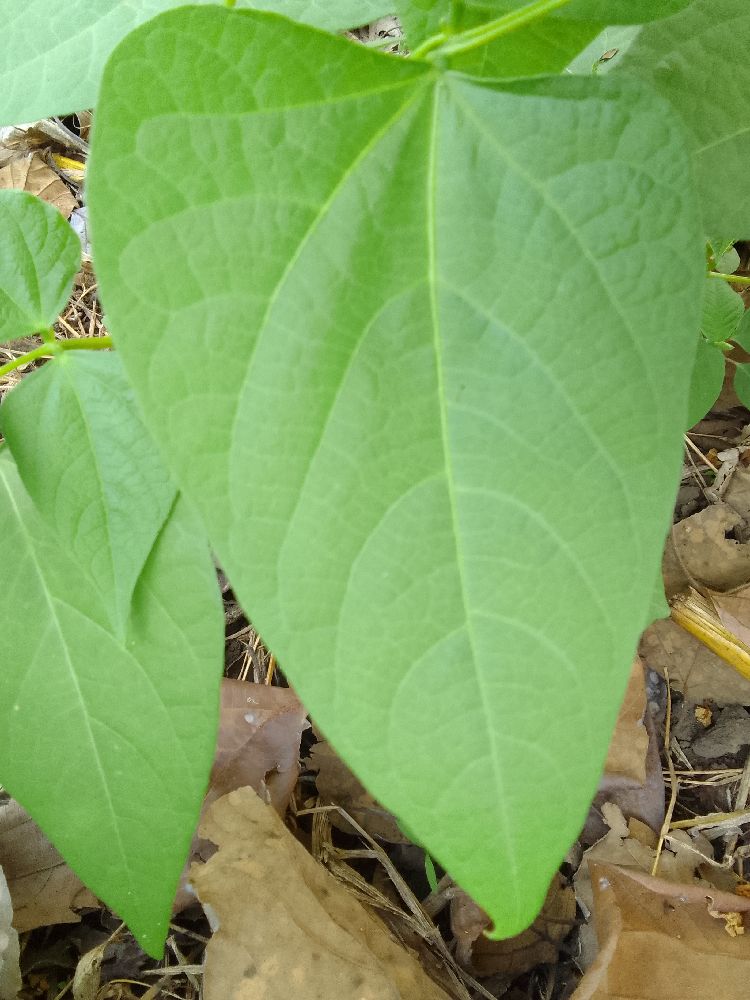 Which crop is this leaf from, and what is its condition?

common bean, healthy
